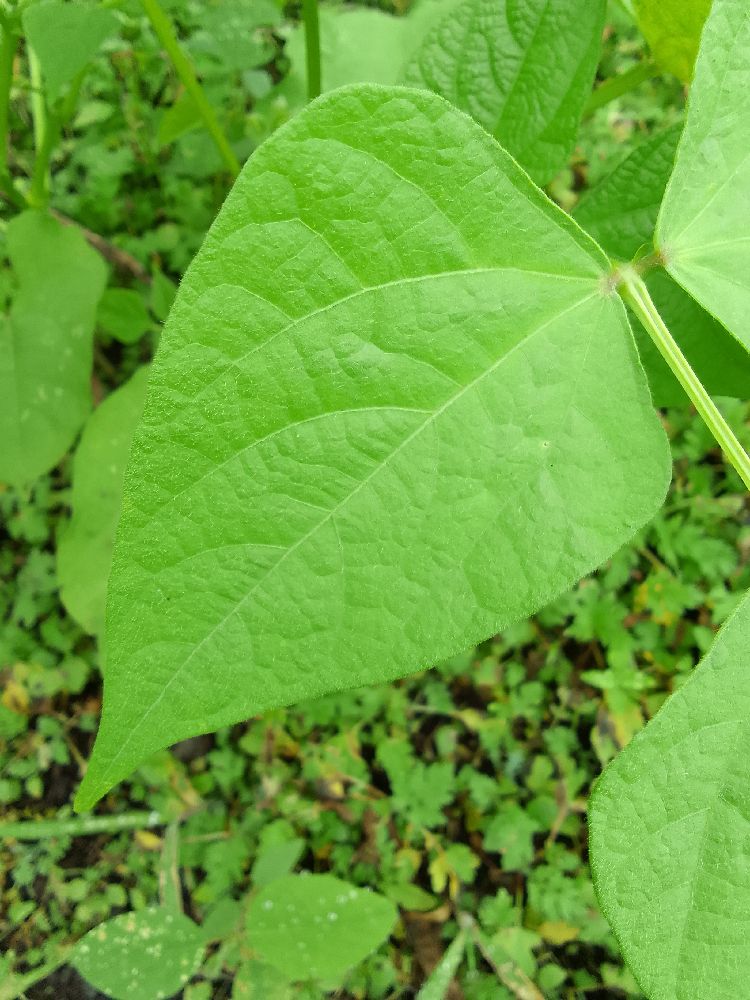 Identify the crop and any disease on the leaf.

common bean, healthy
